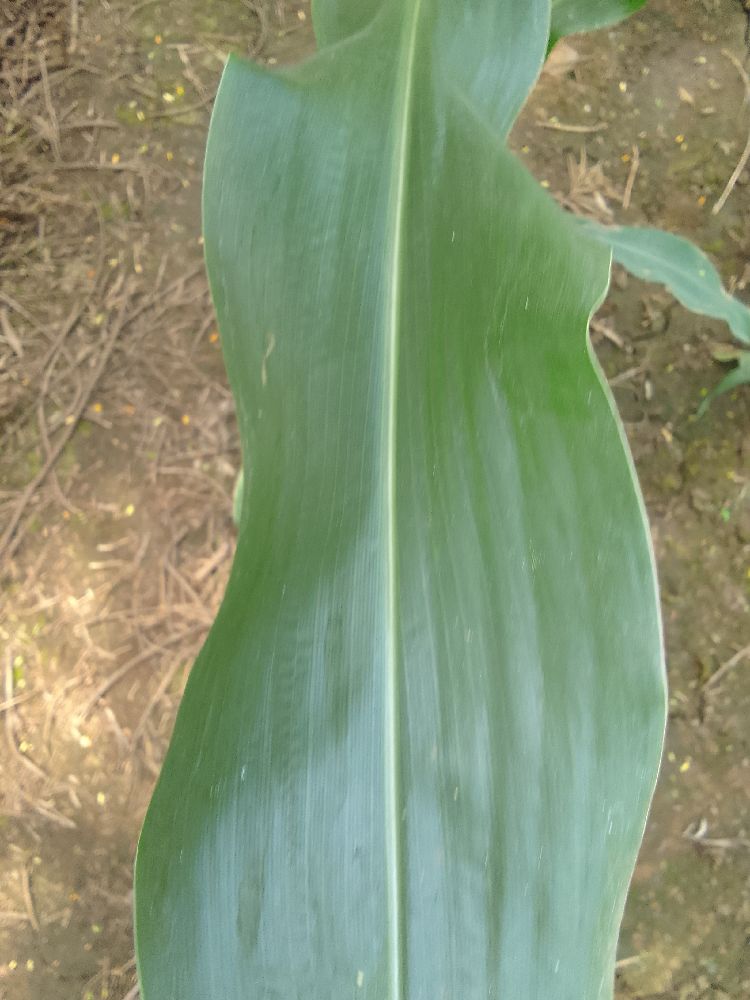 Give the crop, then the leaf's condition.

maize, healthy
